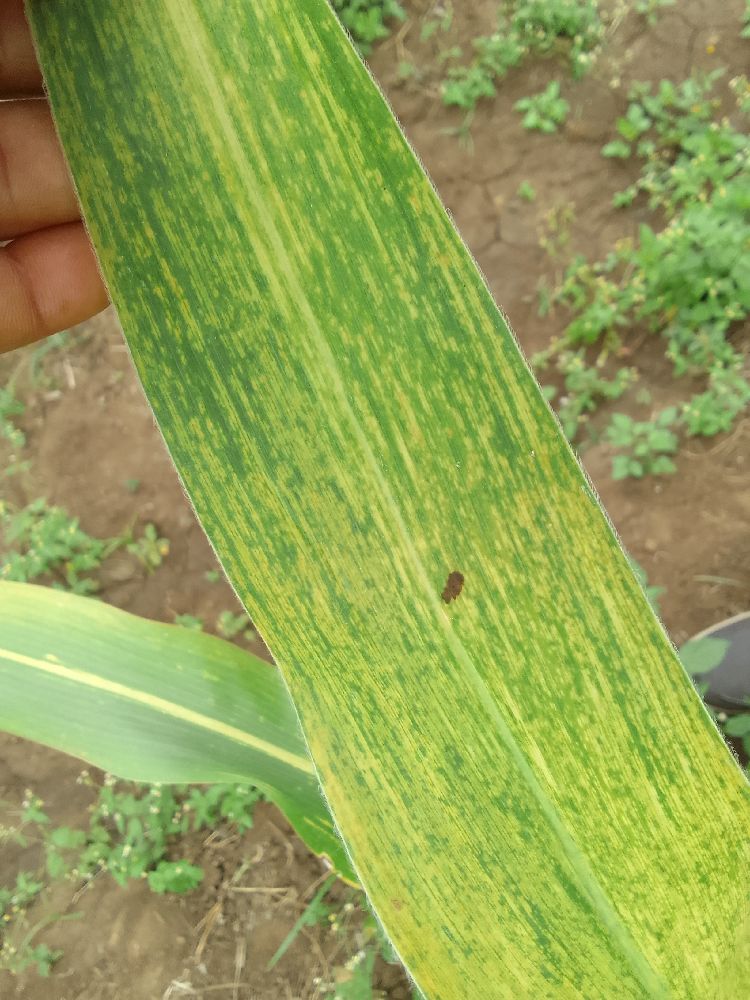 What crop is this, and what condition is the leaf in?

maize, maize lethal necrosis
